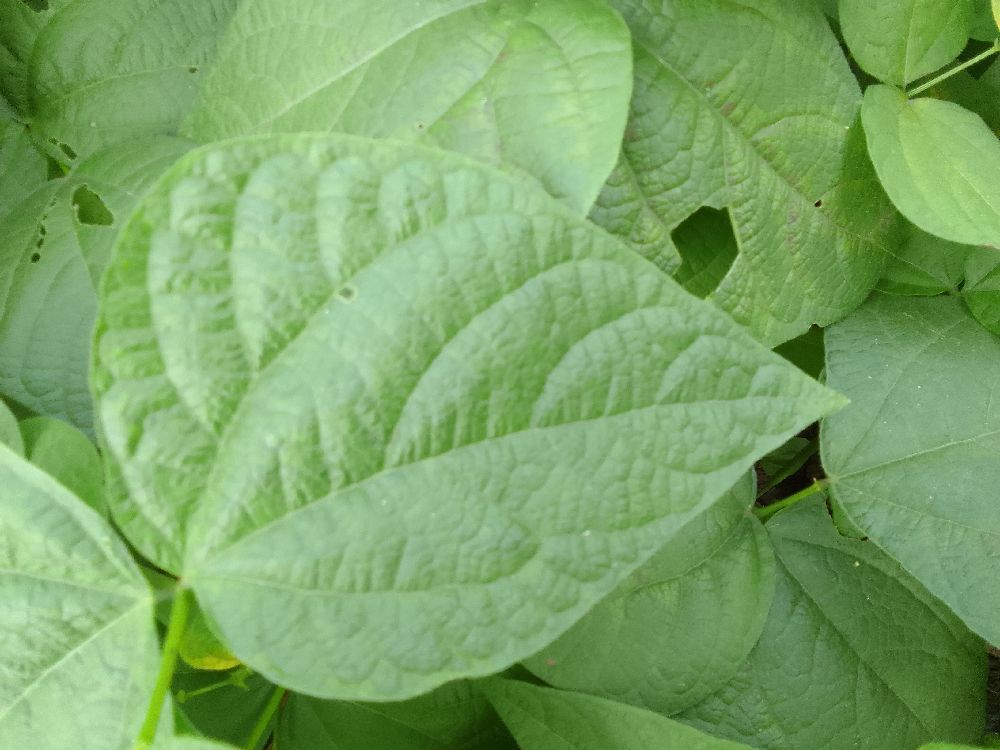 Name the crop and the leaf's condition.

common bean, healthy
